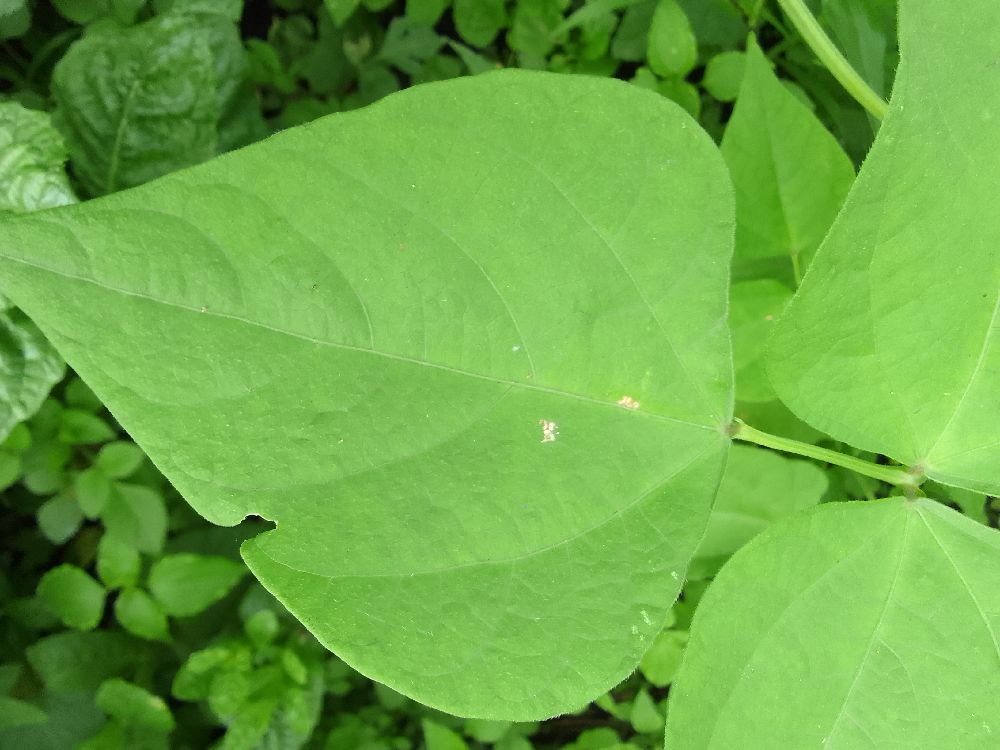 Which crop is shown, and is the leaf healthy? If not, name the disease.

common bean, healthy
